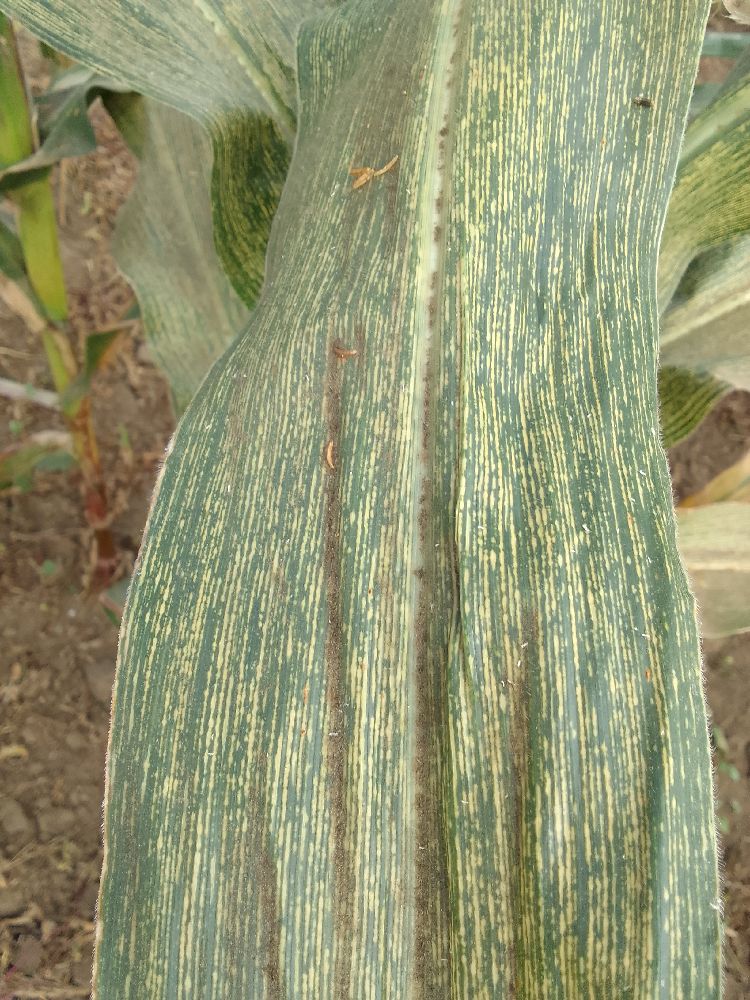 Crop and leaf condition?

maize, maize streak virus
